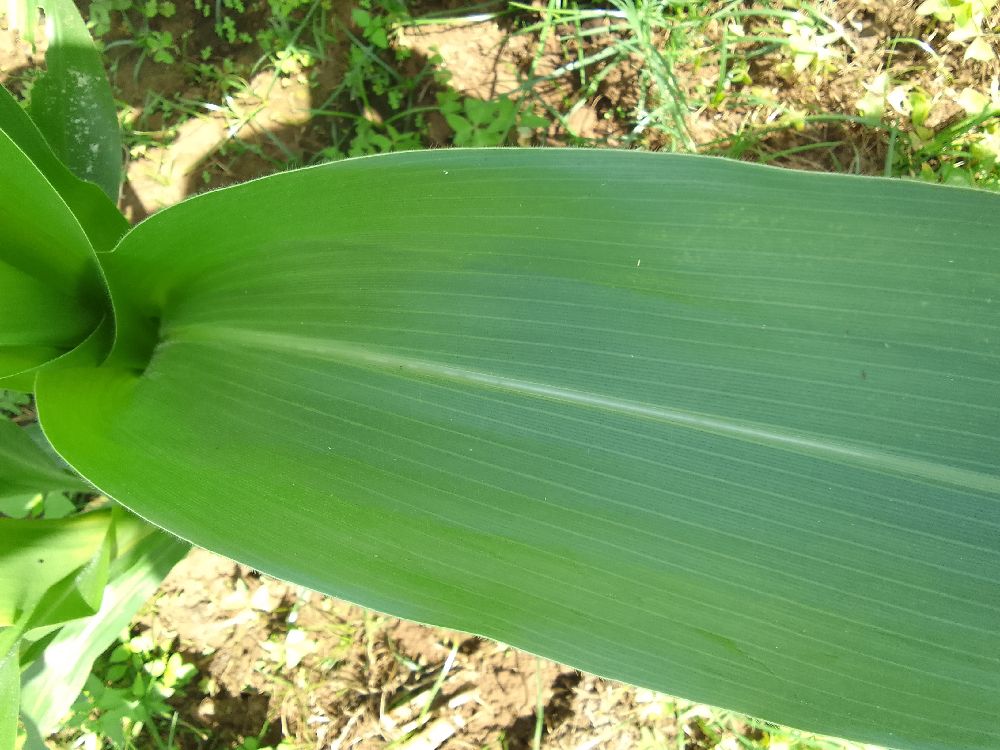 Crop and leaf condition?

maize, healthy
